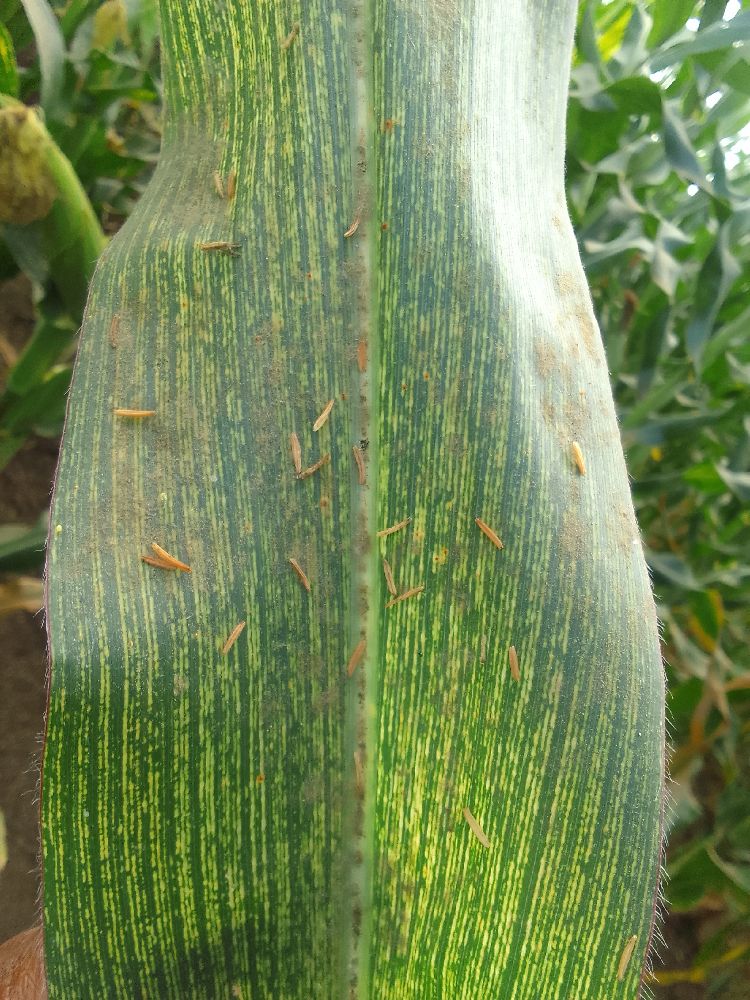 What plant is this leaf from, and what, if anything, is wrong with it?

maize, maize streak virus
